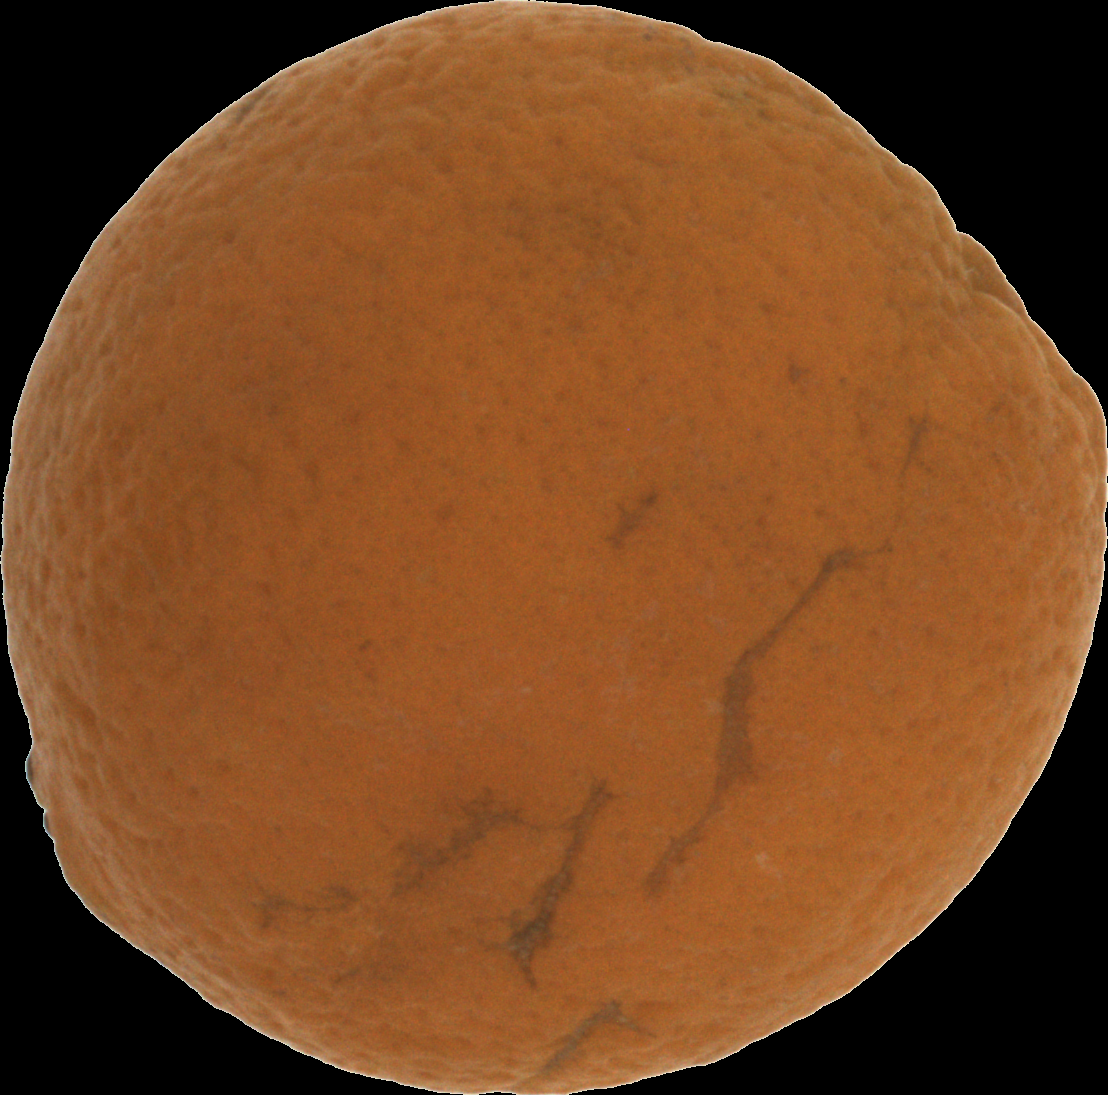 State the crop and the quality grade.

orange, bad
